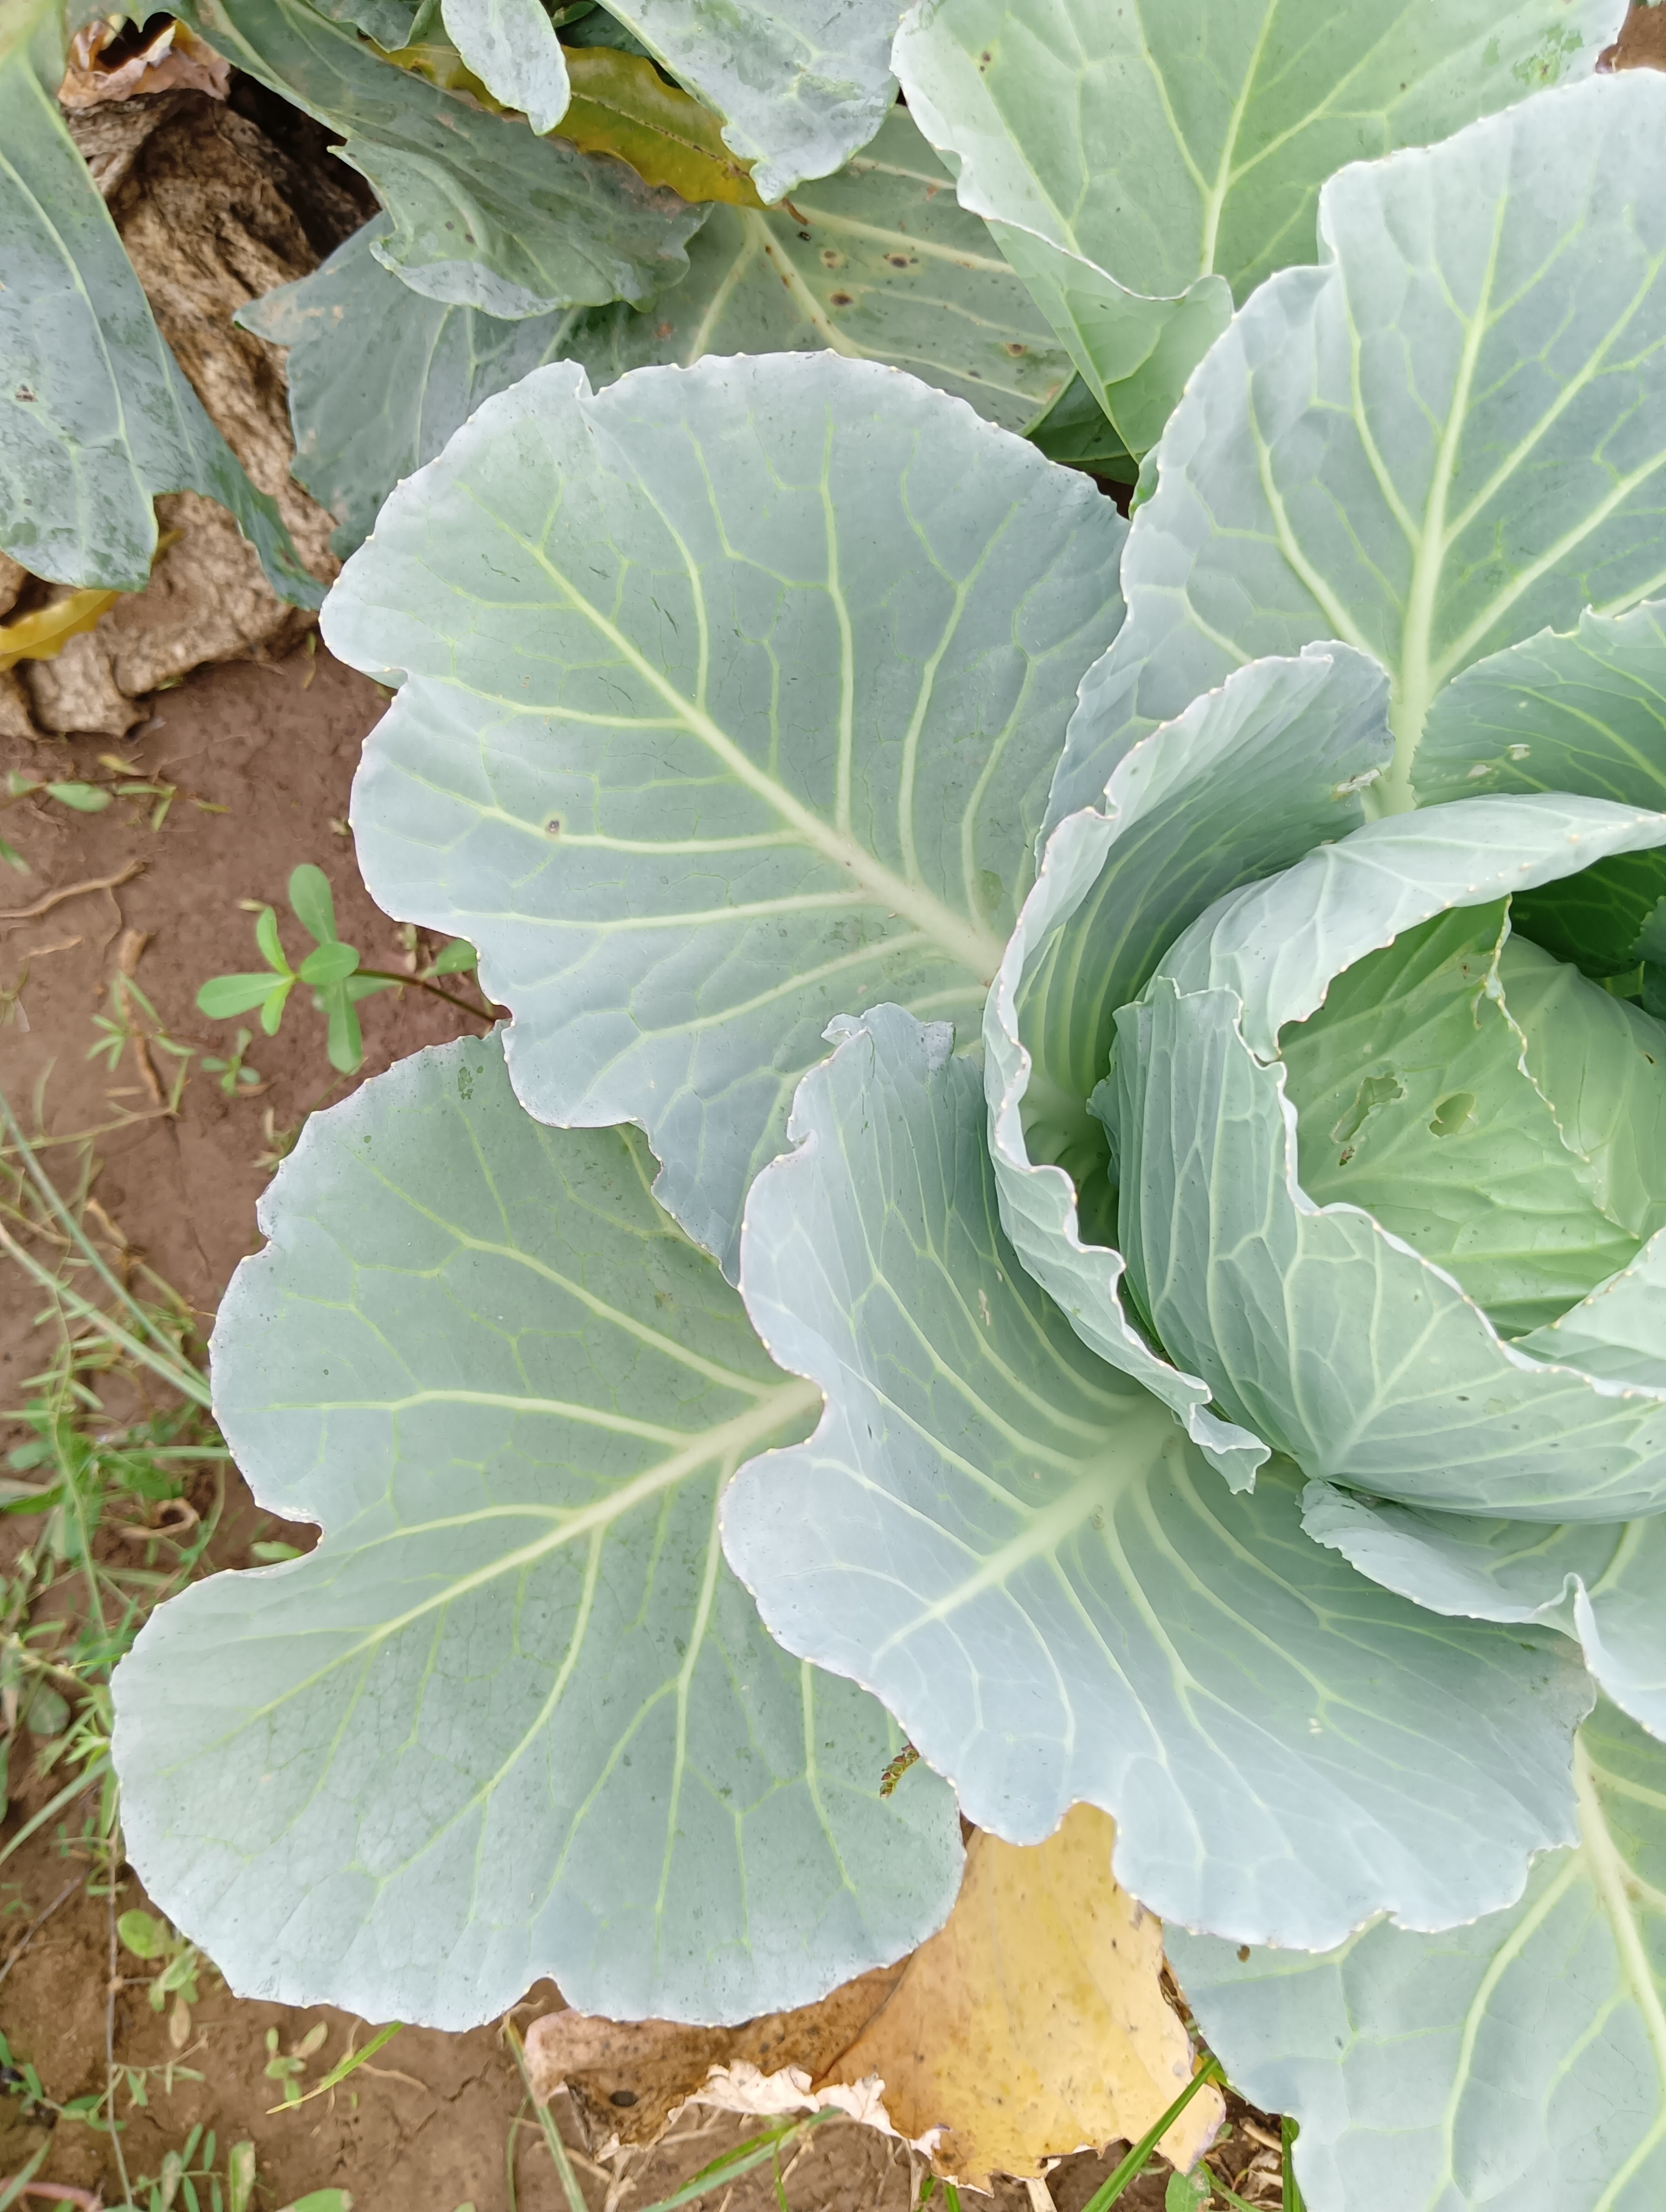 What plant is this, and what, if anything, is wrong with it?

cabbage, healthy
